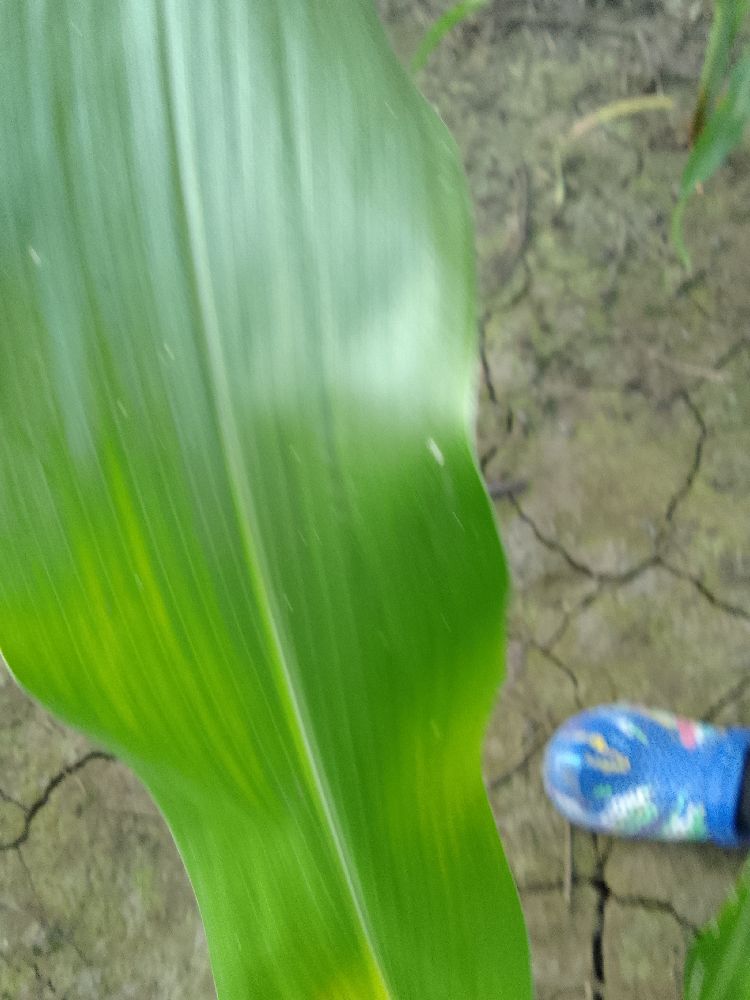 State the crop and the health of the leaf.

maize, healthy
